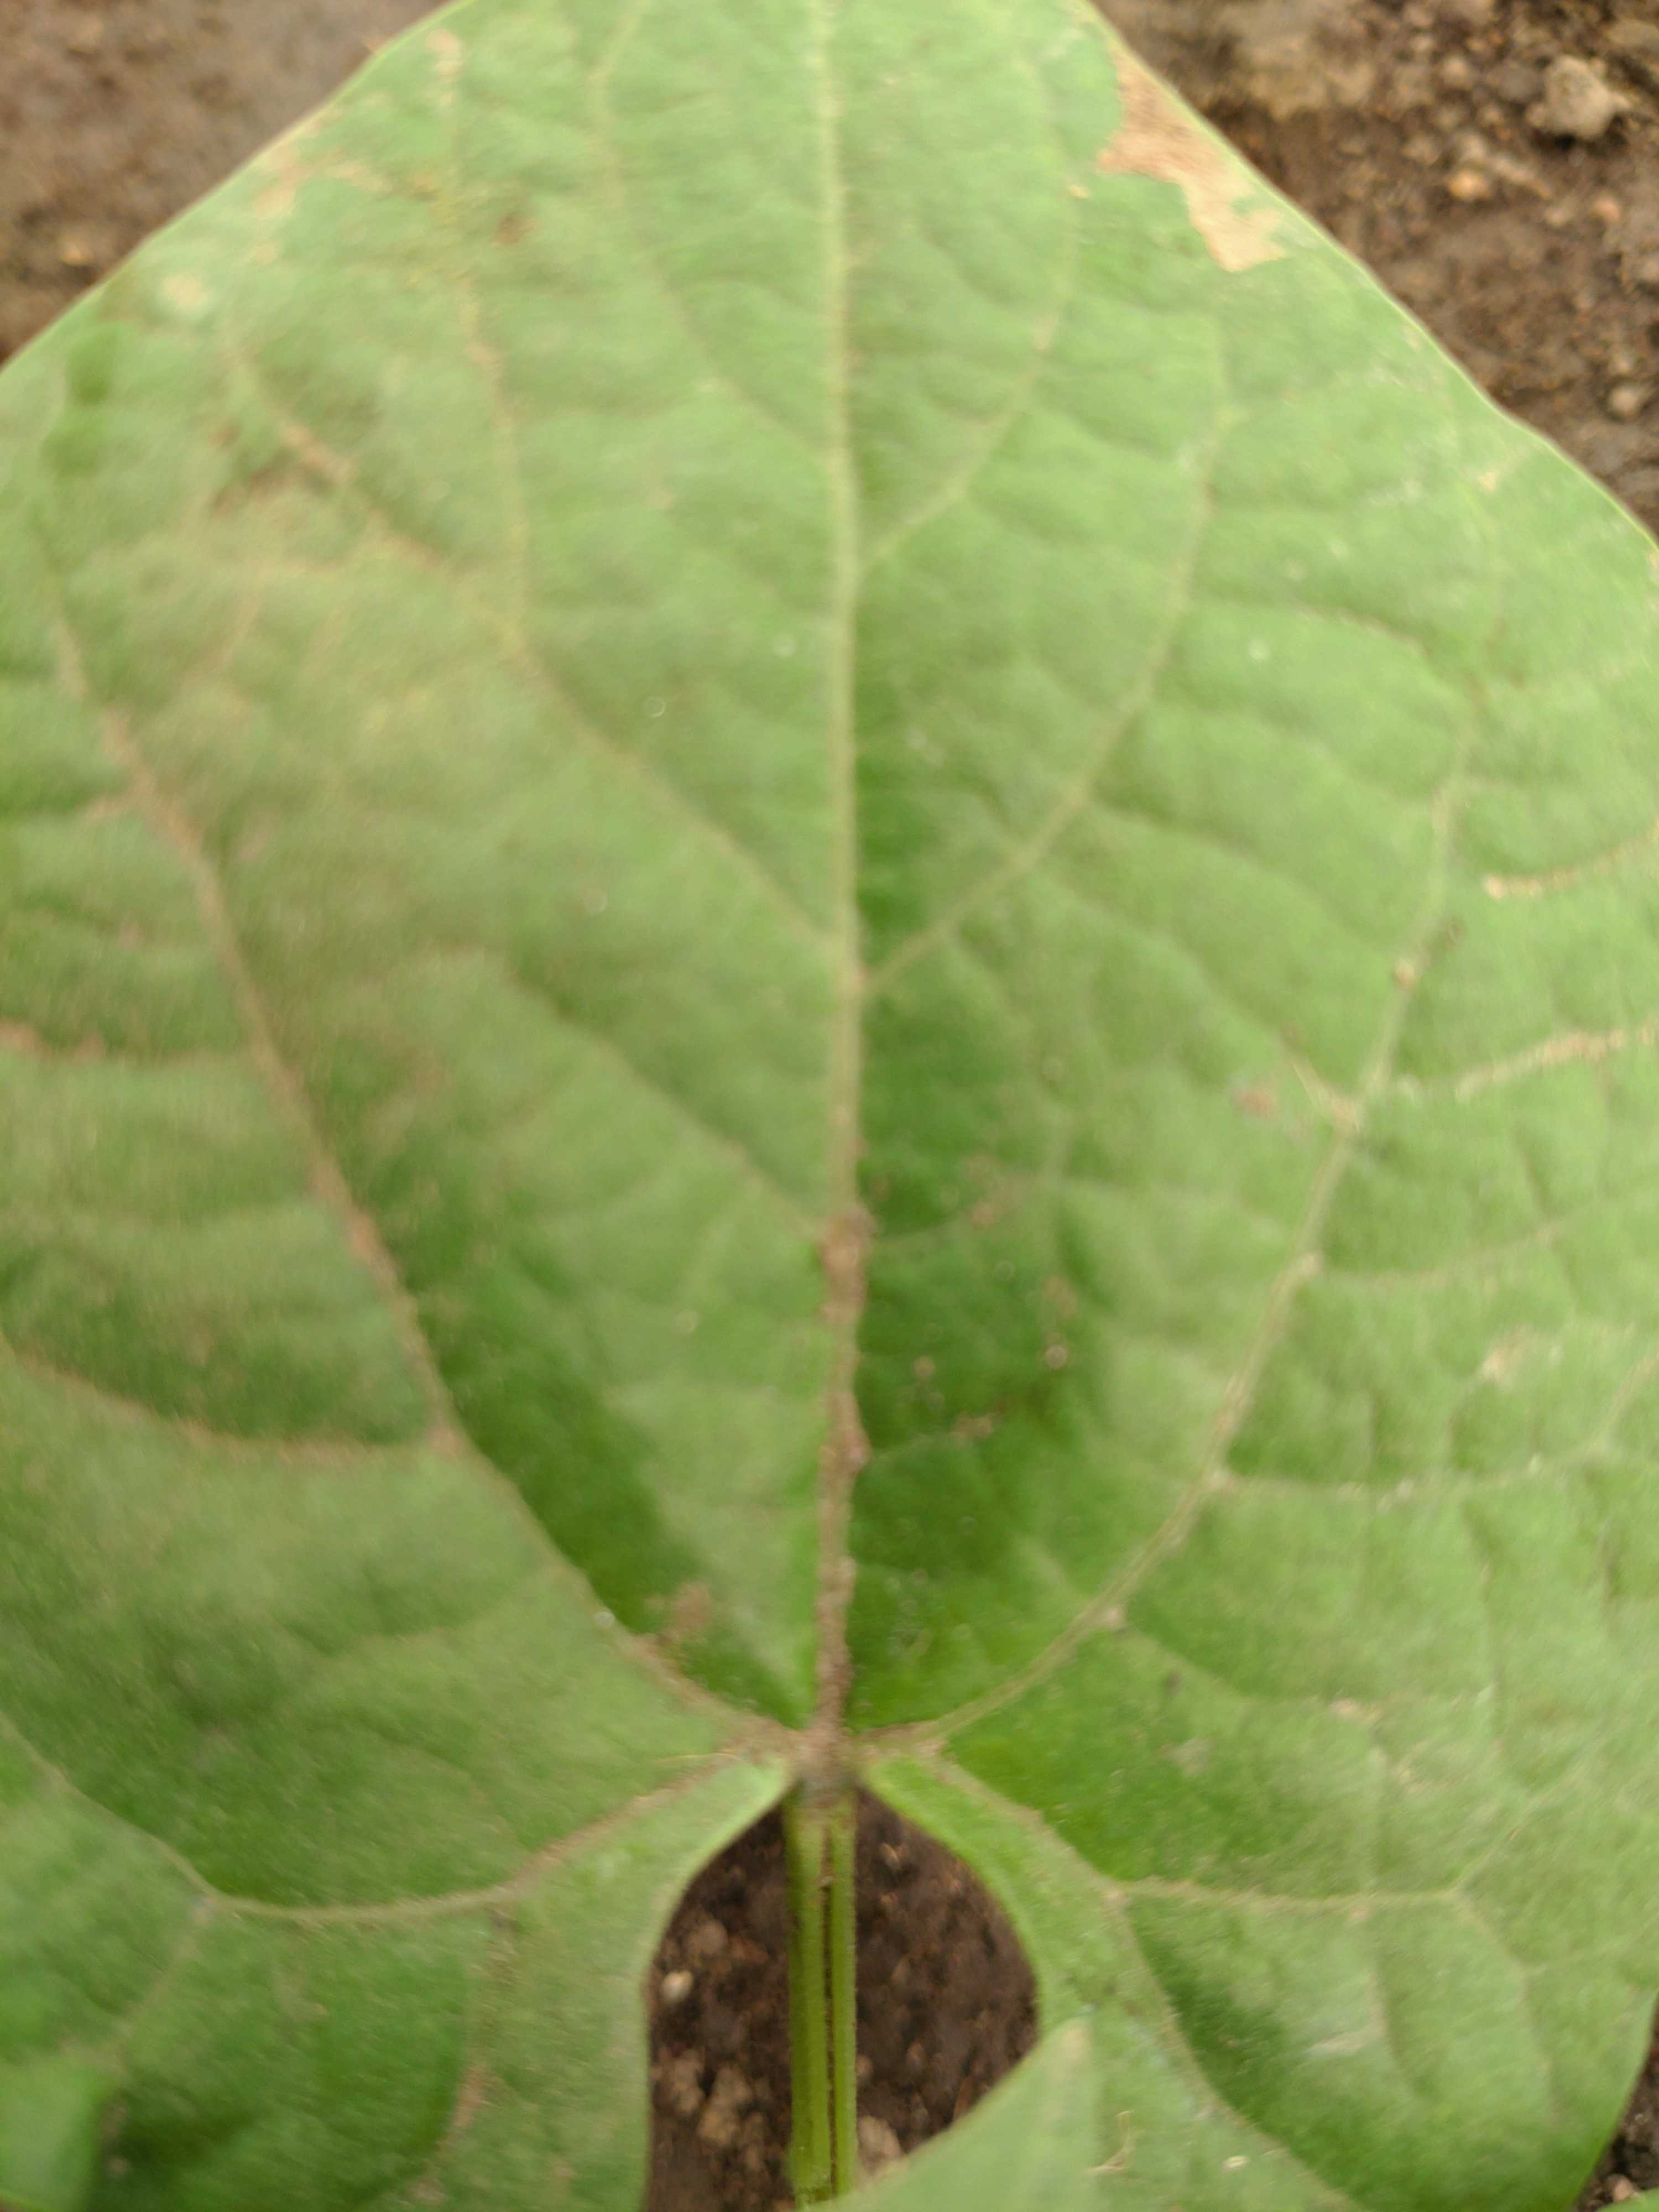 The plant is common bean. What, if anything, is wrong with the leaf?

healthy
